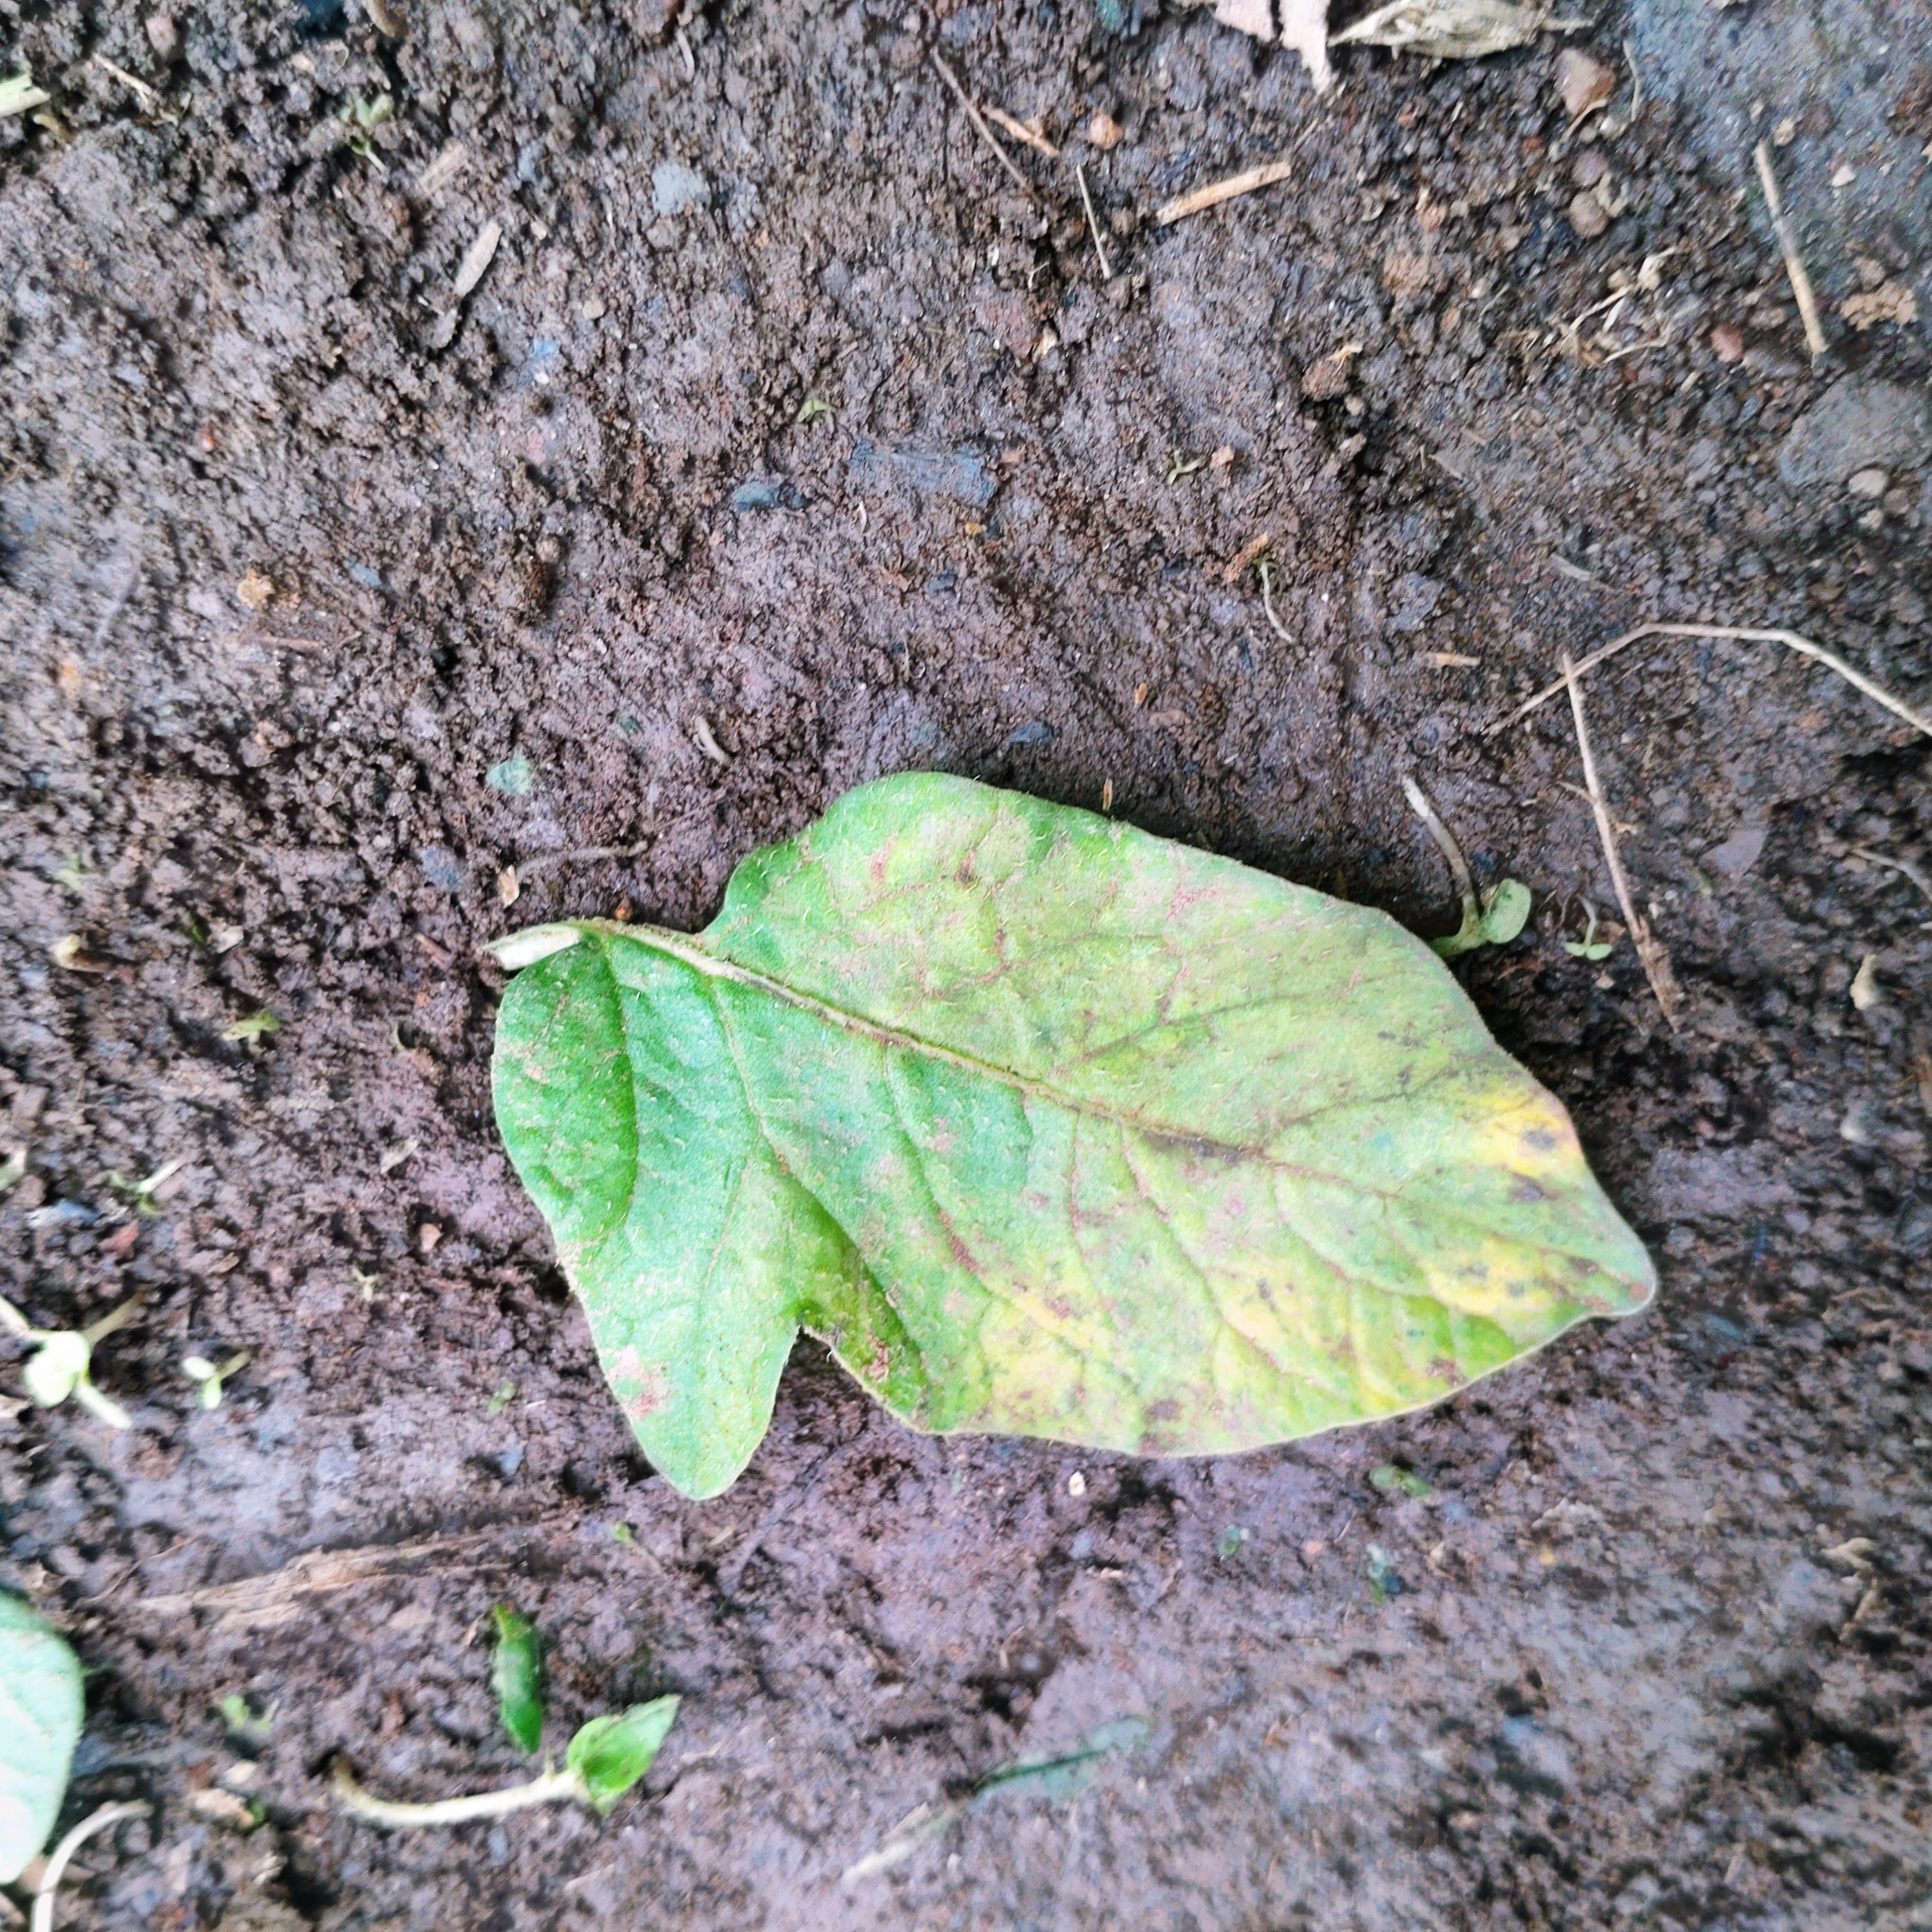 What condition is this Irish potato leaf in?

late blight
